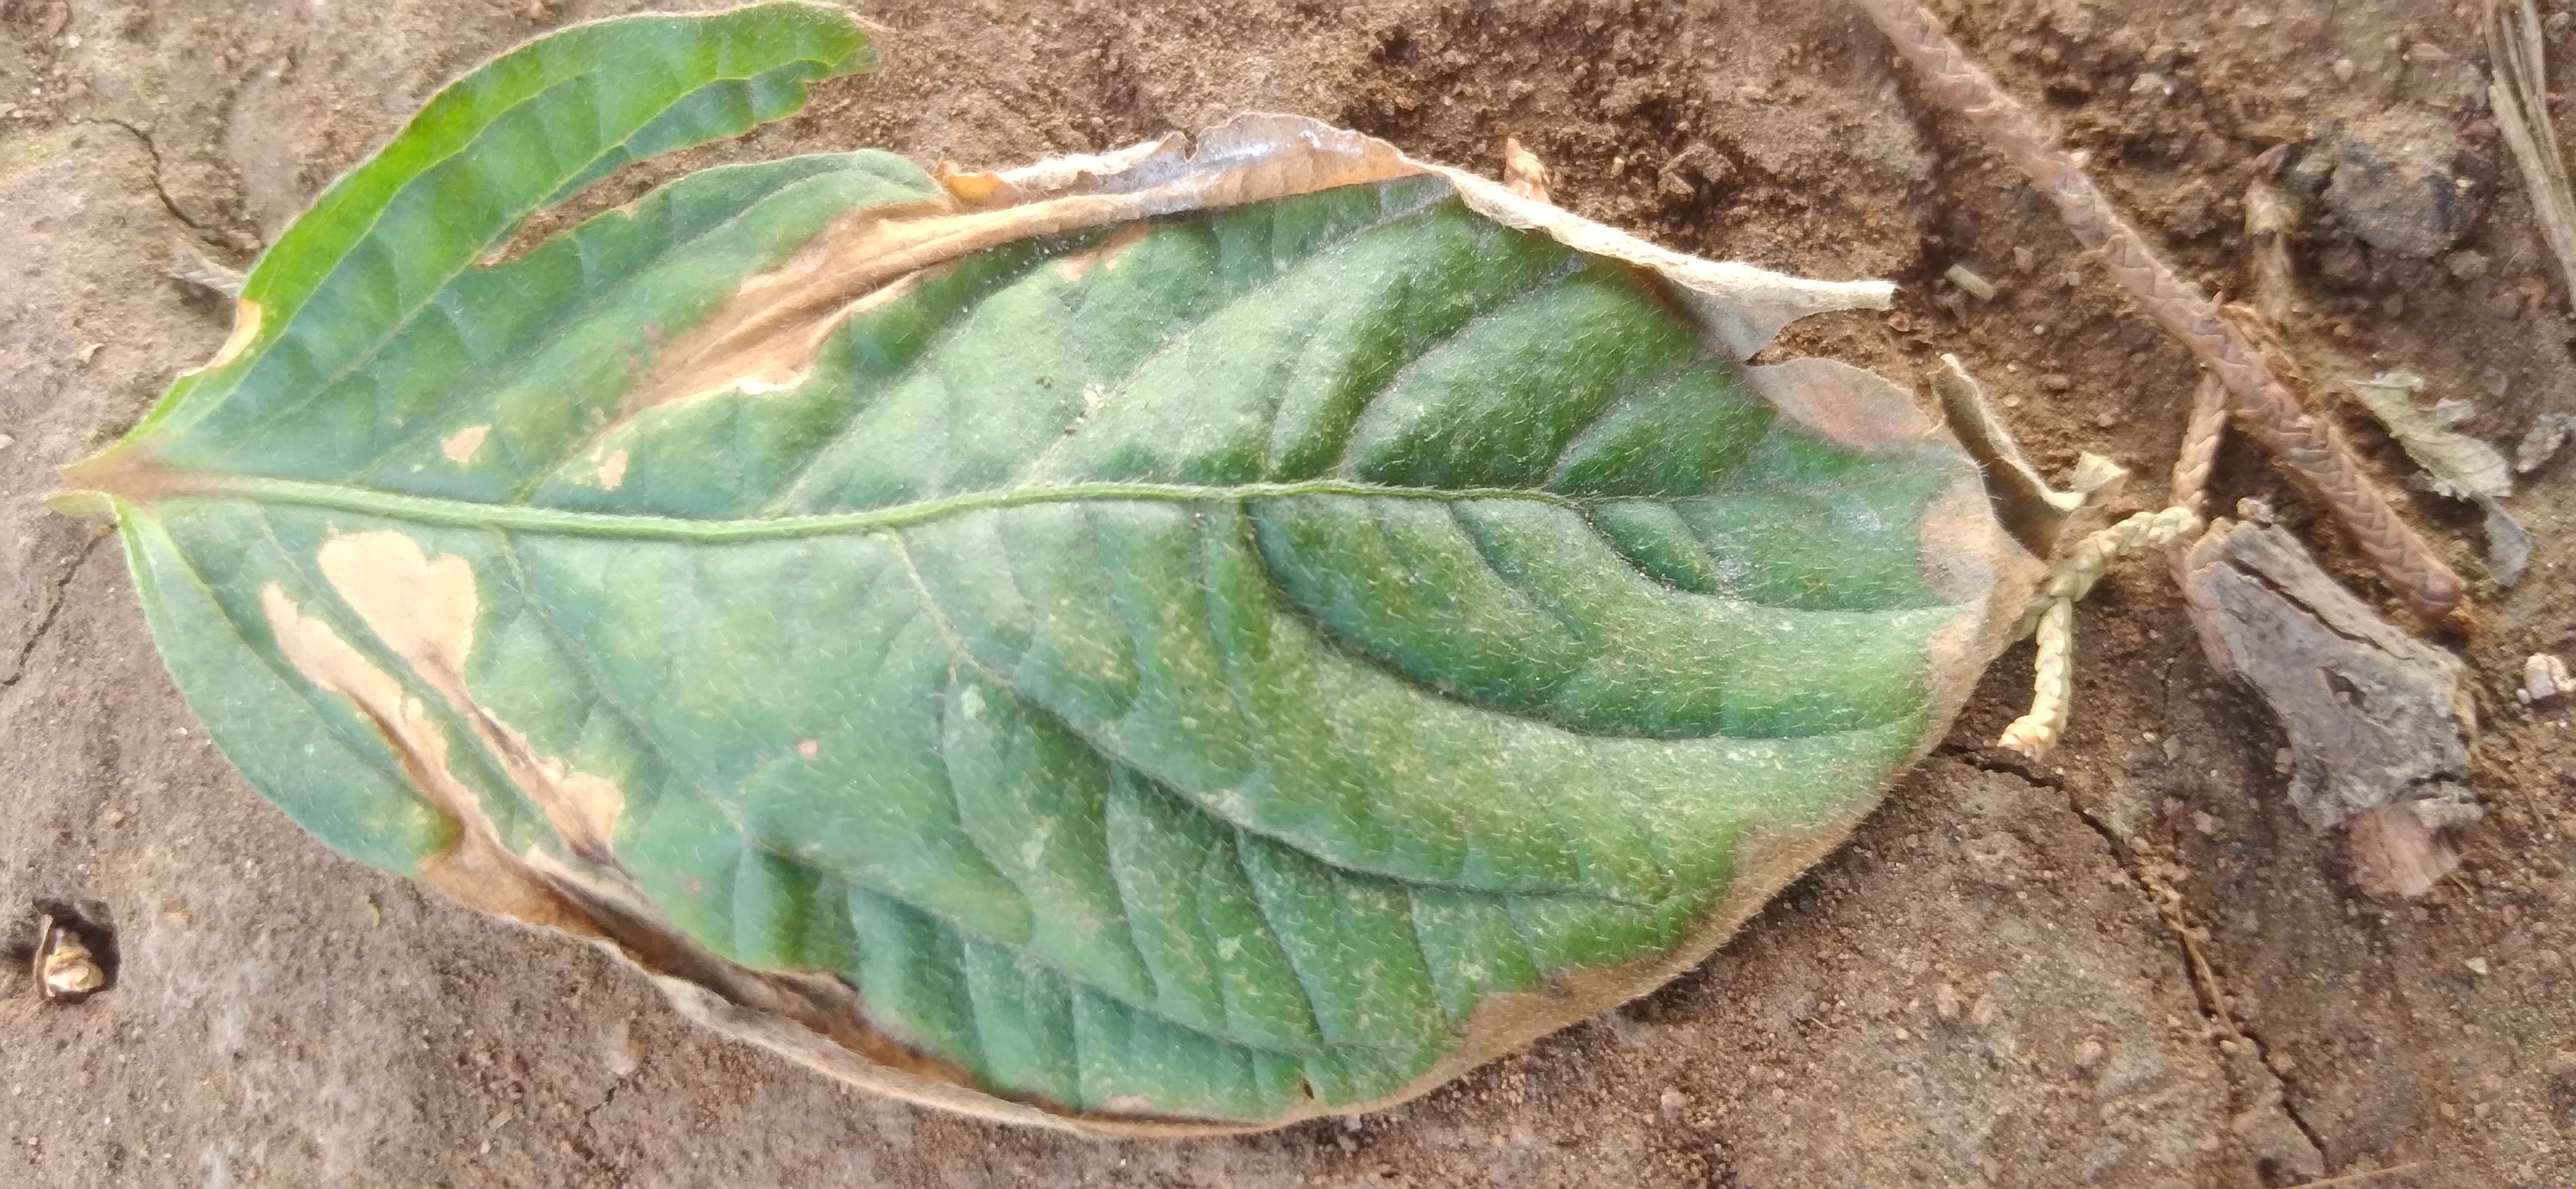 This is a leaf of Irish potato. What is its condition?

early blight
